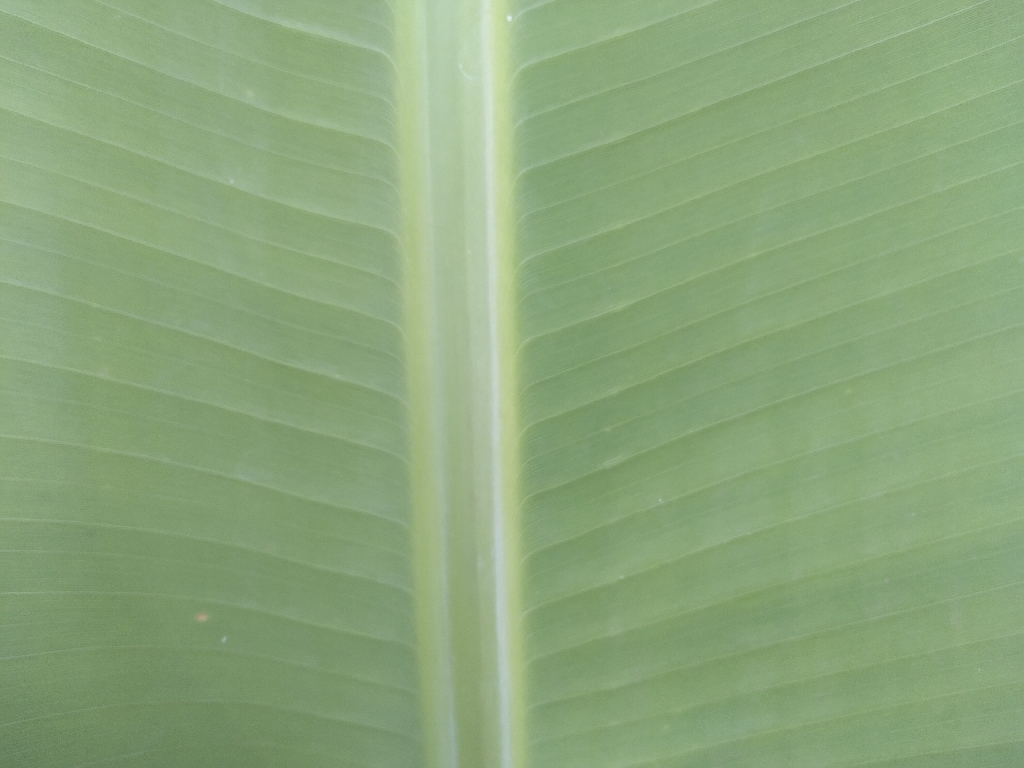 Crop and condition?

banana, healthy
